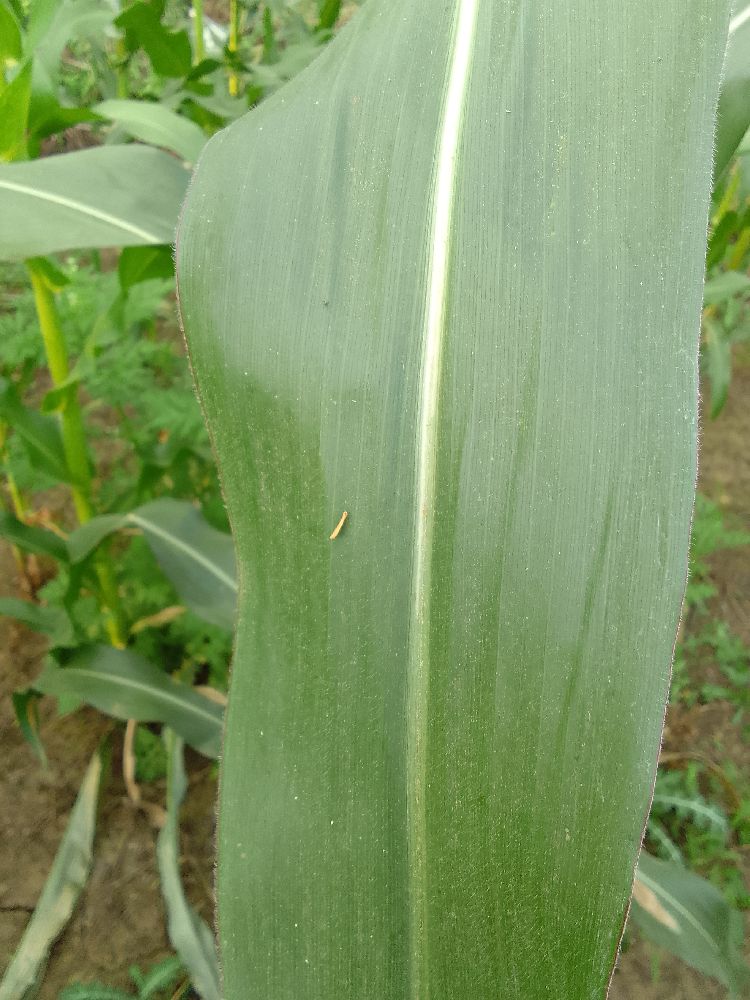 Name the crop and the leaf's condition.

maize, healthy
